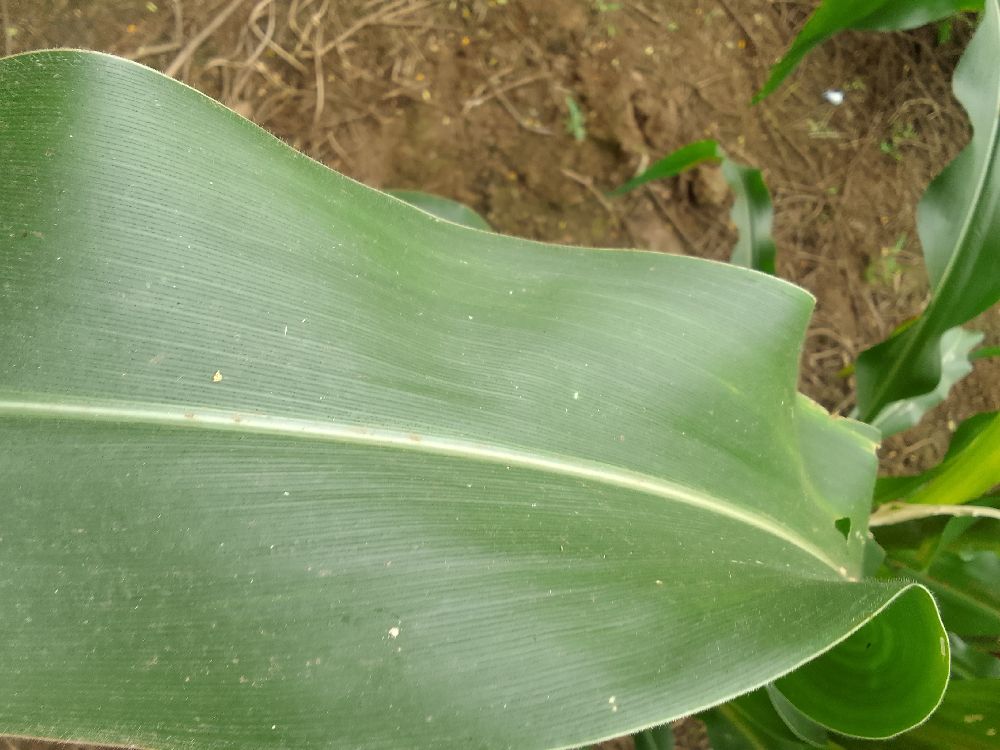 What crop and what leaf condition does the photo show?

maize, healthy
